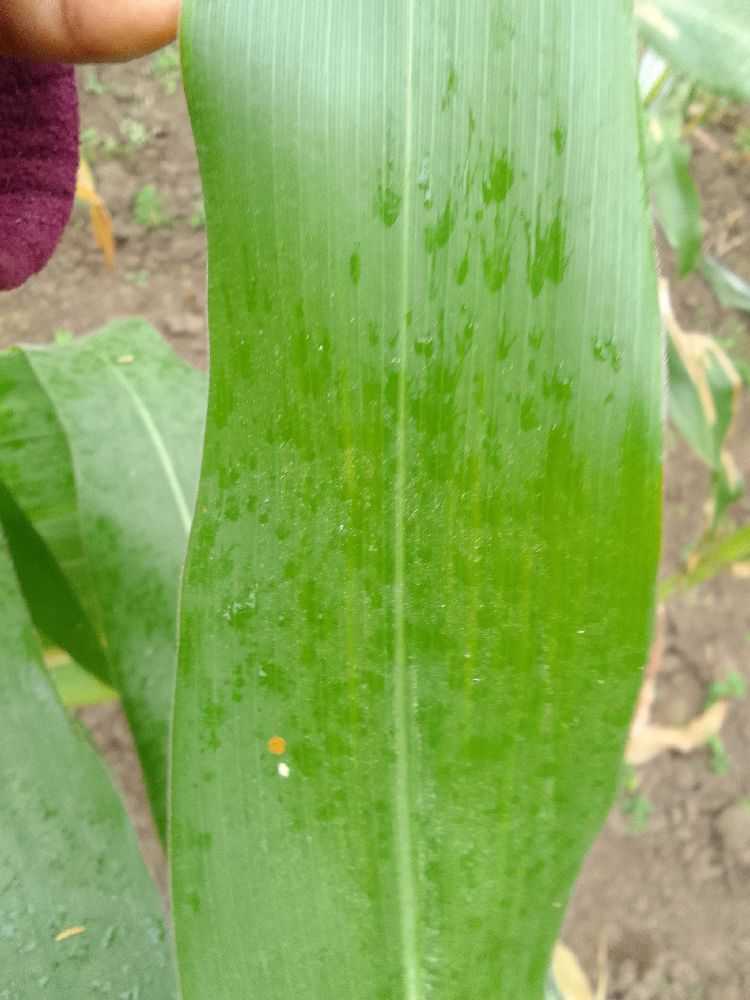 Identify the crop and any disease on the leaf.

maize, healthy
